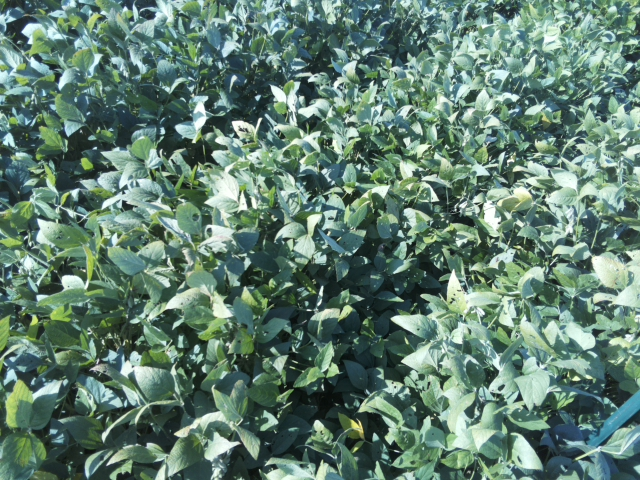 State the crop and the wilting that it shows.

soybean, slight leaflet or petiole turgor loss in upper canopy
